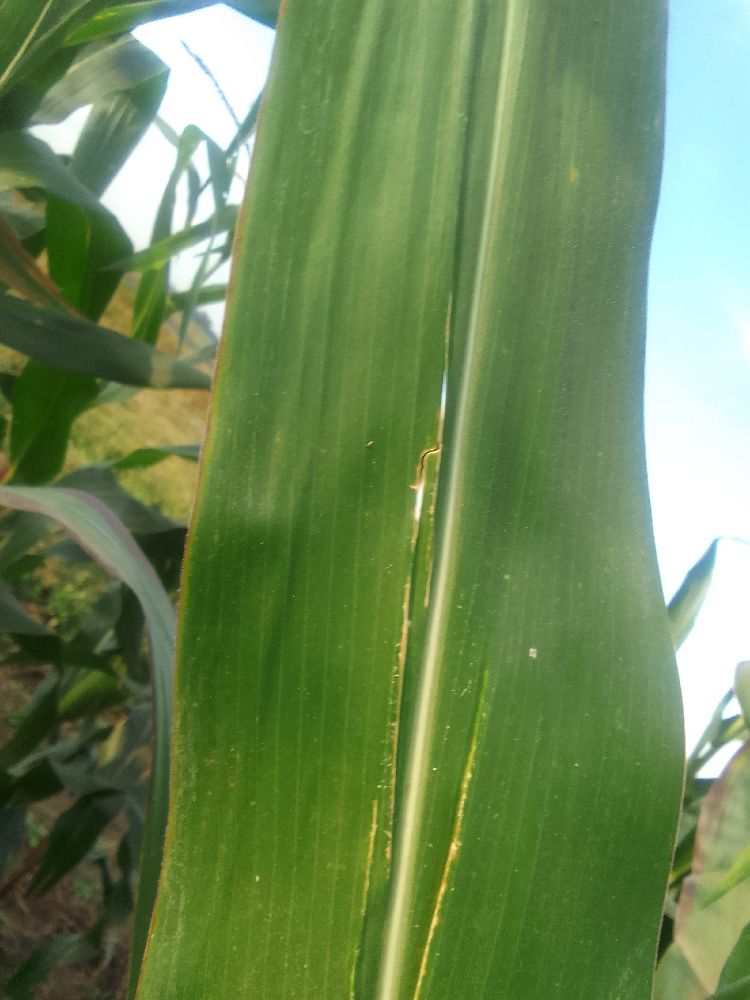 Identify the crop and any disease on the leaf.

maize, healthy
